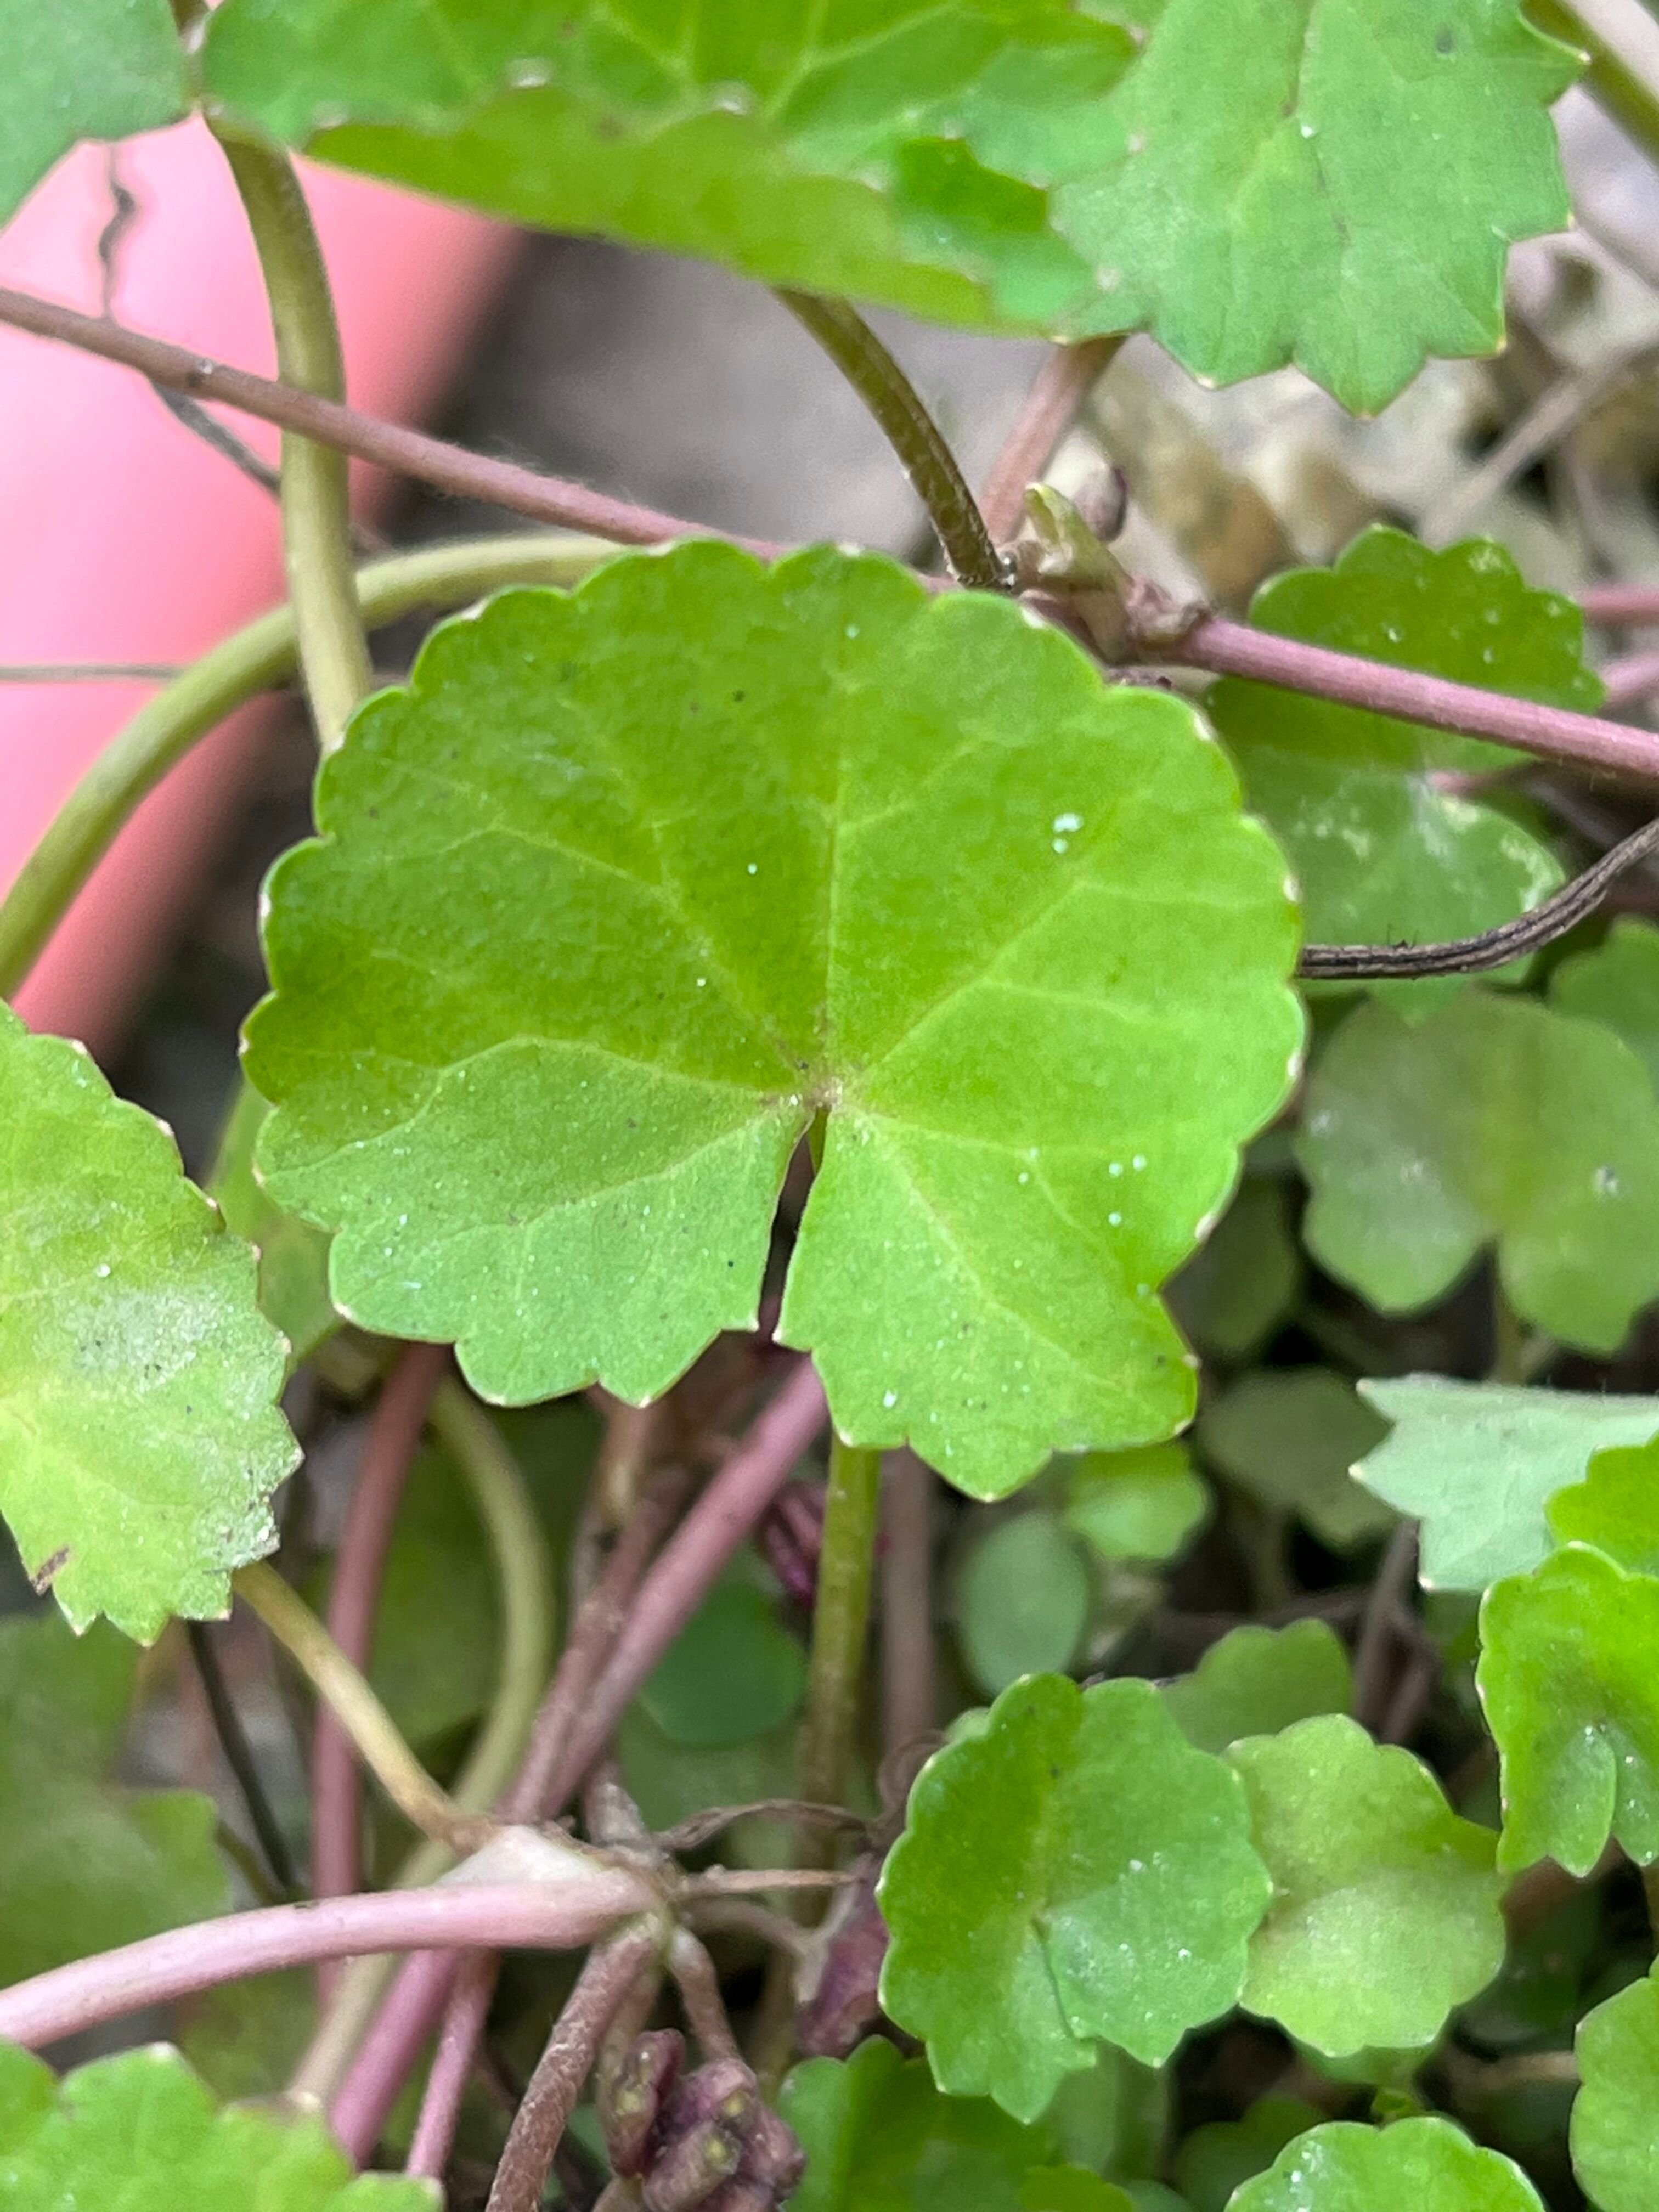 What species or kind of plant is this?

thankuni
